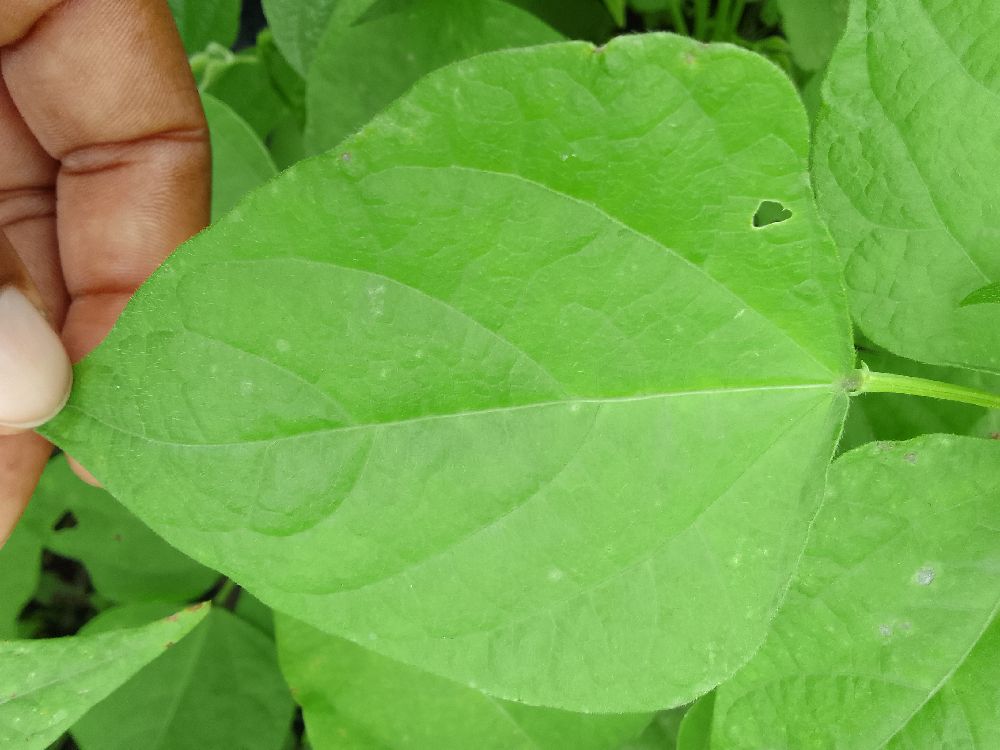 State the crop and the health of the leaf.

common bean, healthy
